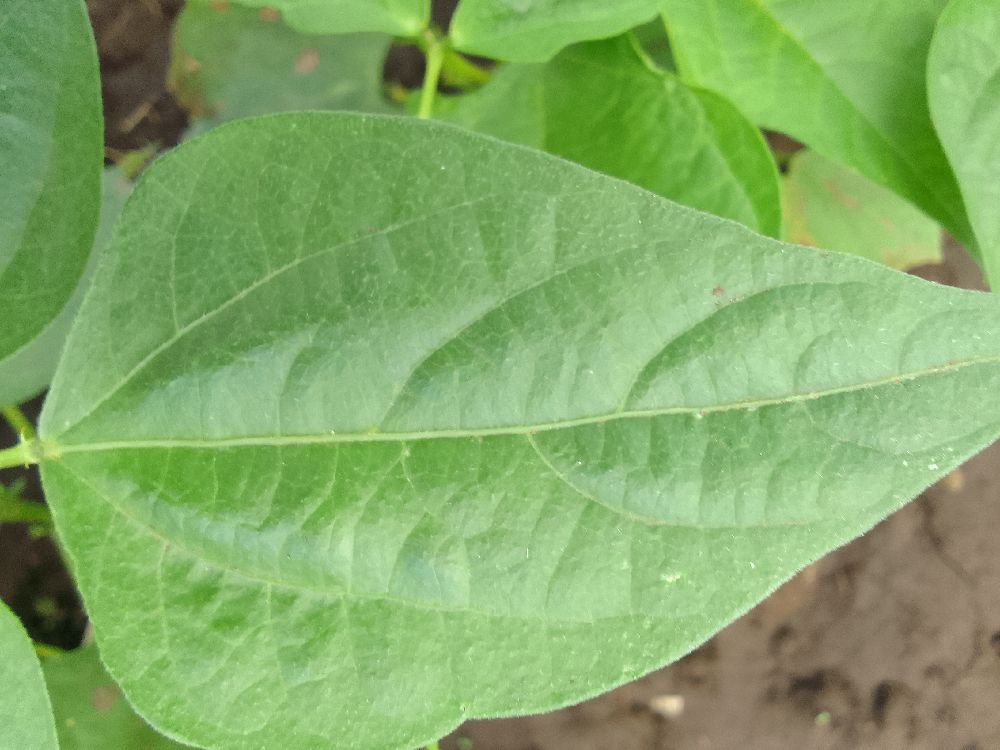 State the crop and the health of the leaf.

common bean, healthy
